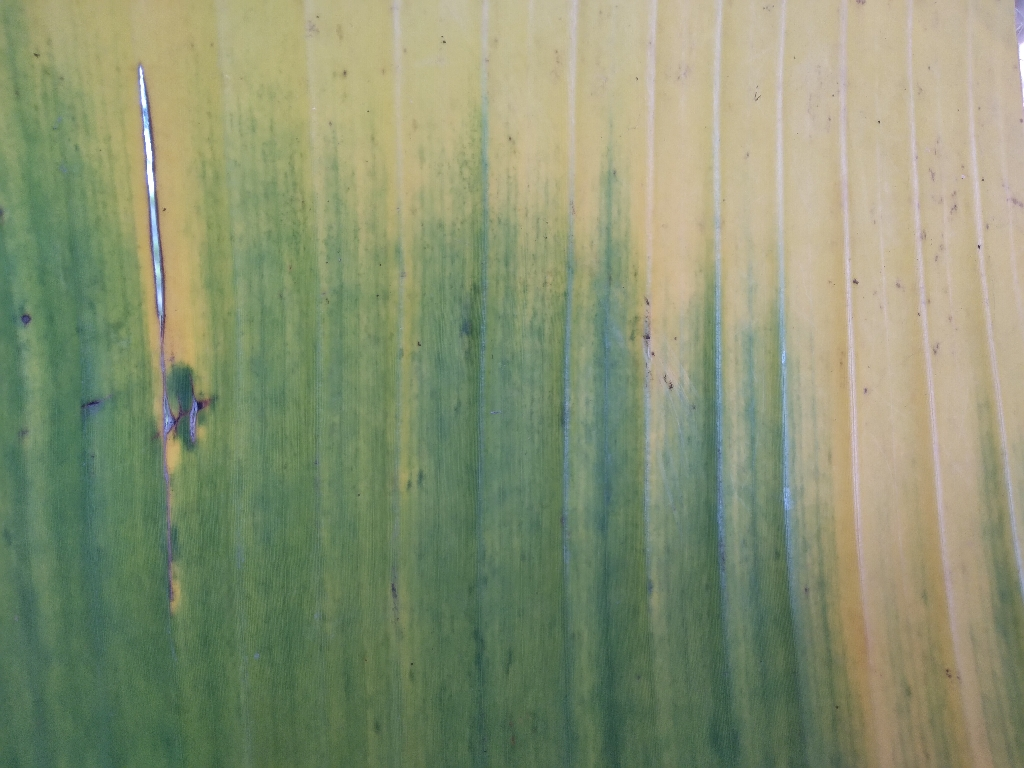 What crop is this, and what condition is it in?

banana, fusarium wilt race 1
